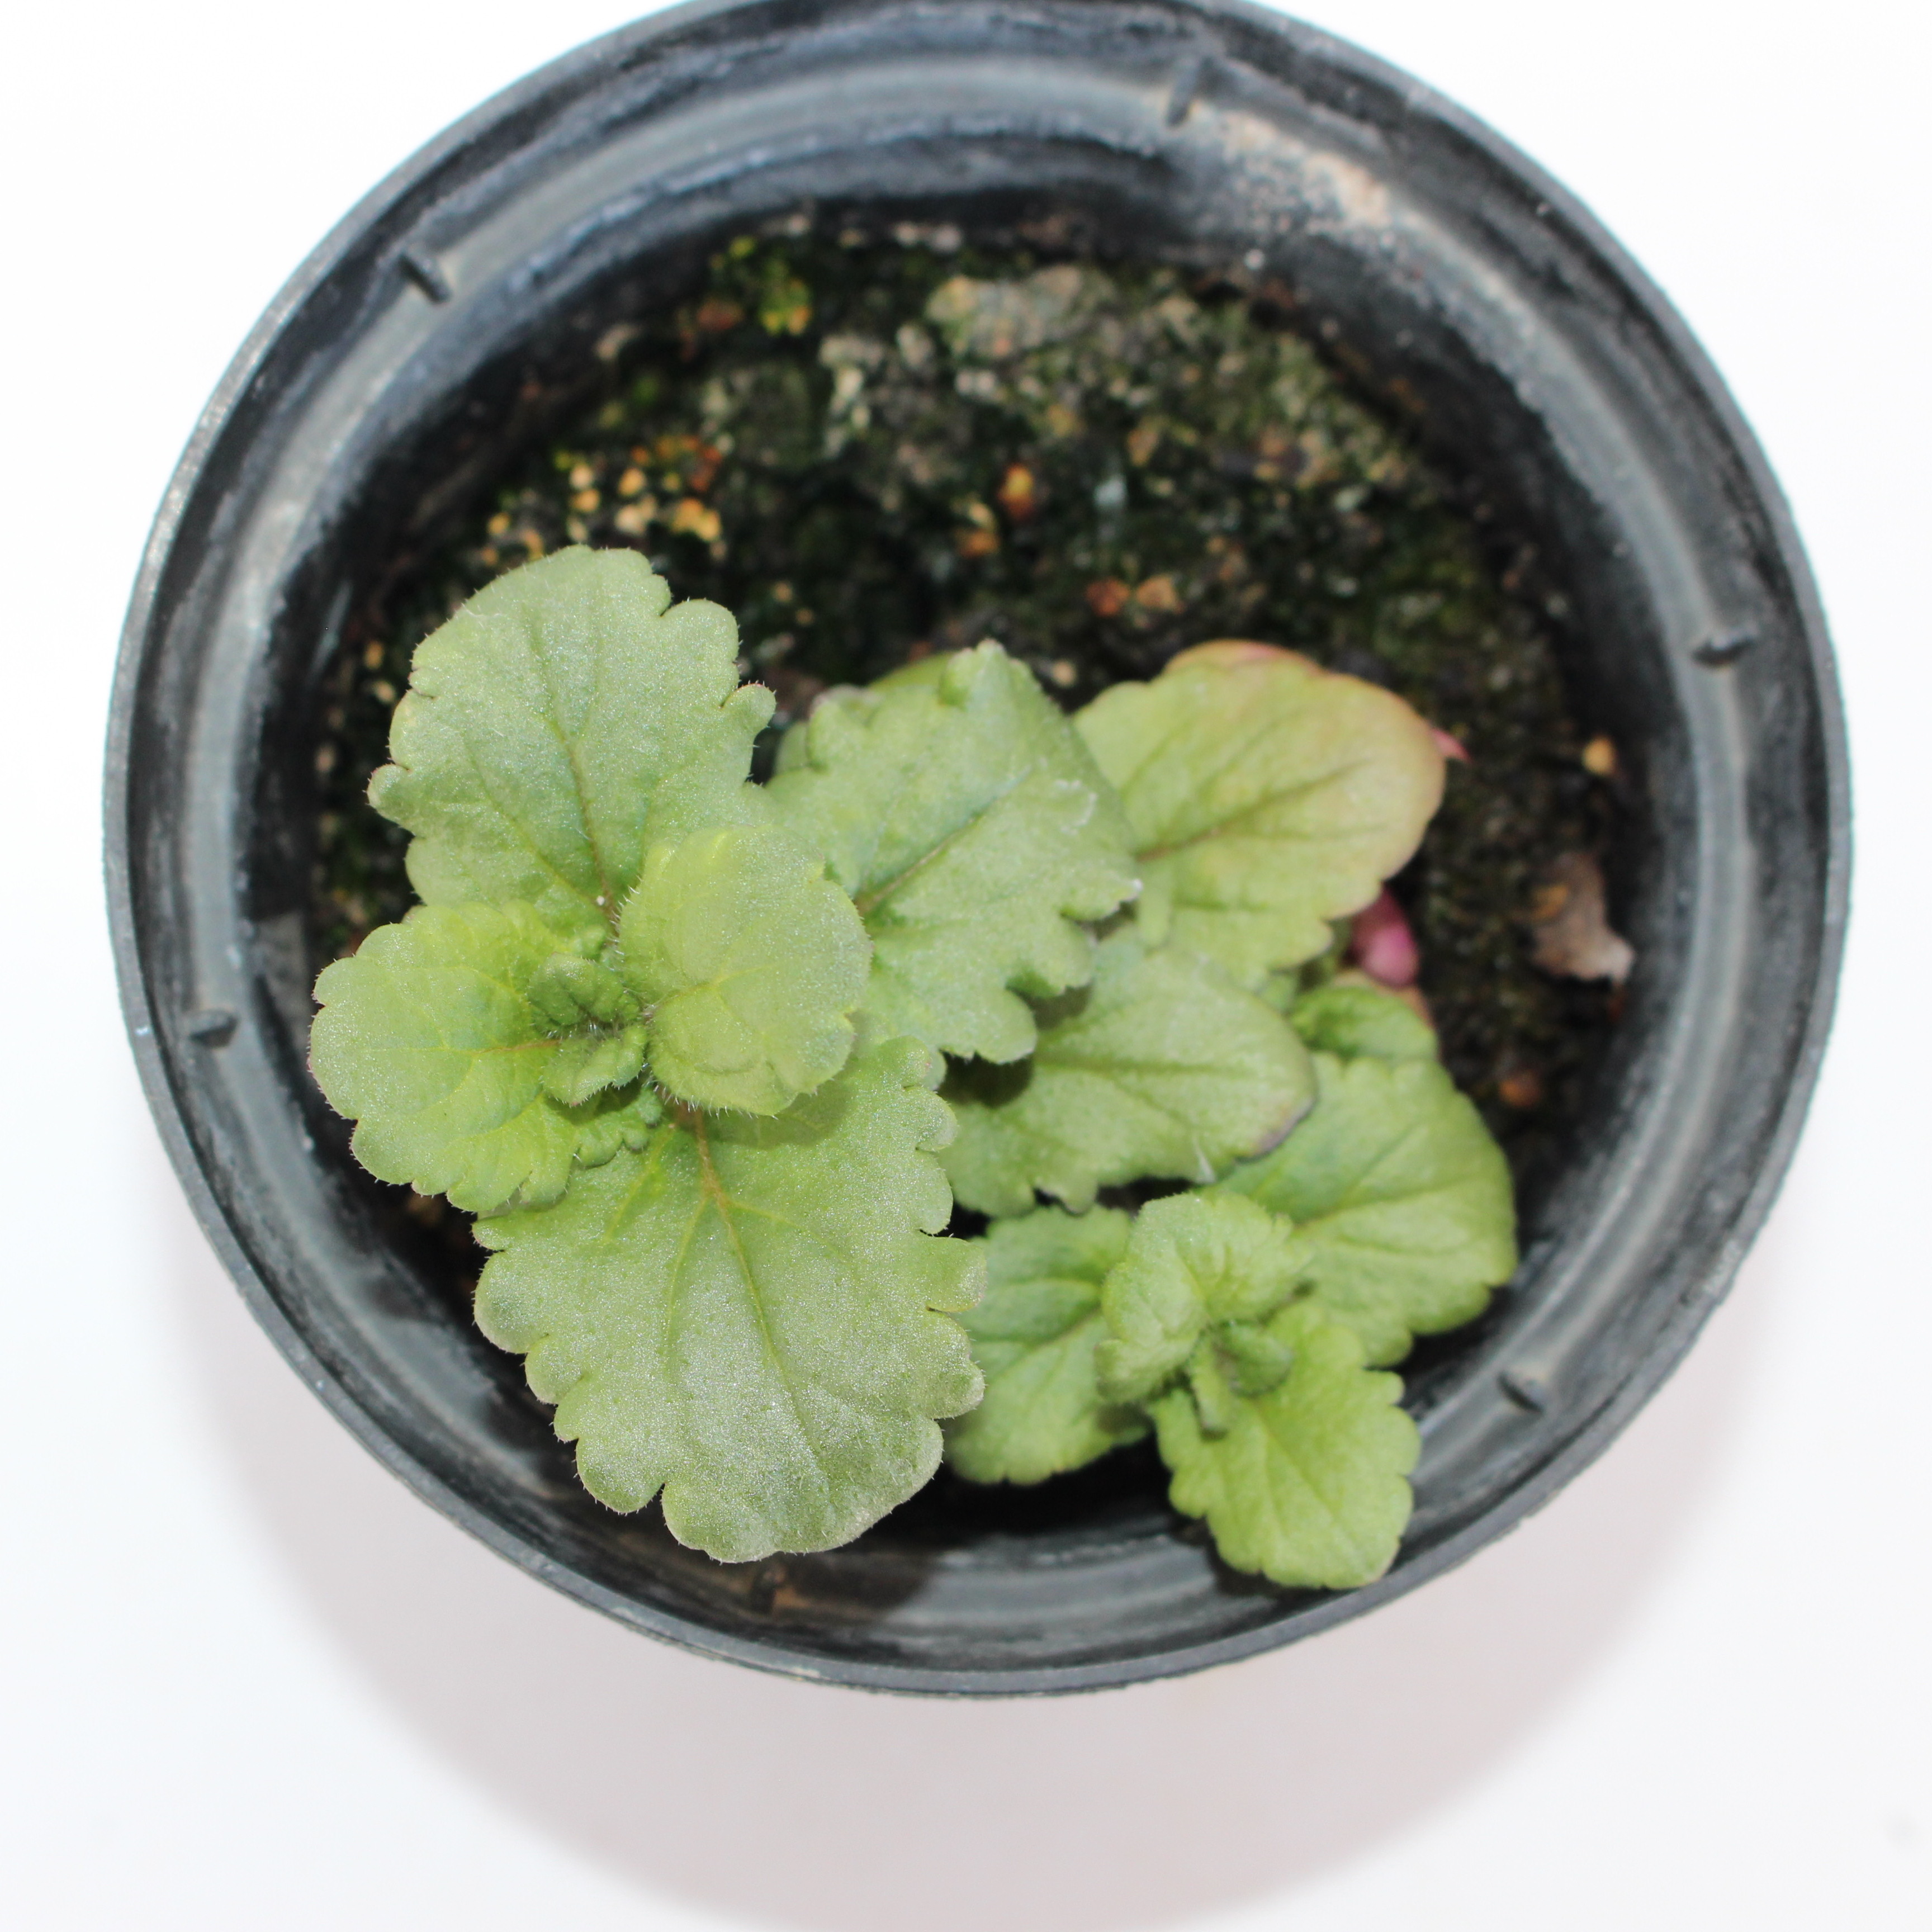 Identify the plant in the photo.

Veronica persica
